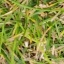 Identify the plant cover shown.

grass
